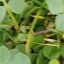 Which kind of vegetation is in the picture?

unstructured weed
